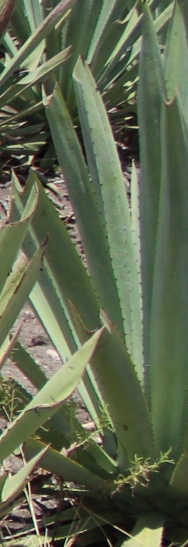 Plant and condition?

agave, small
